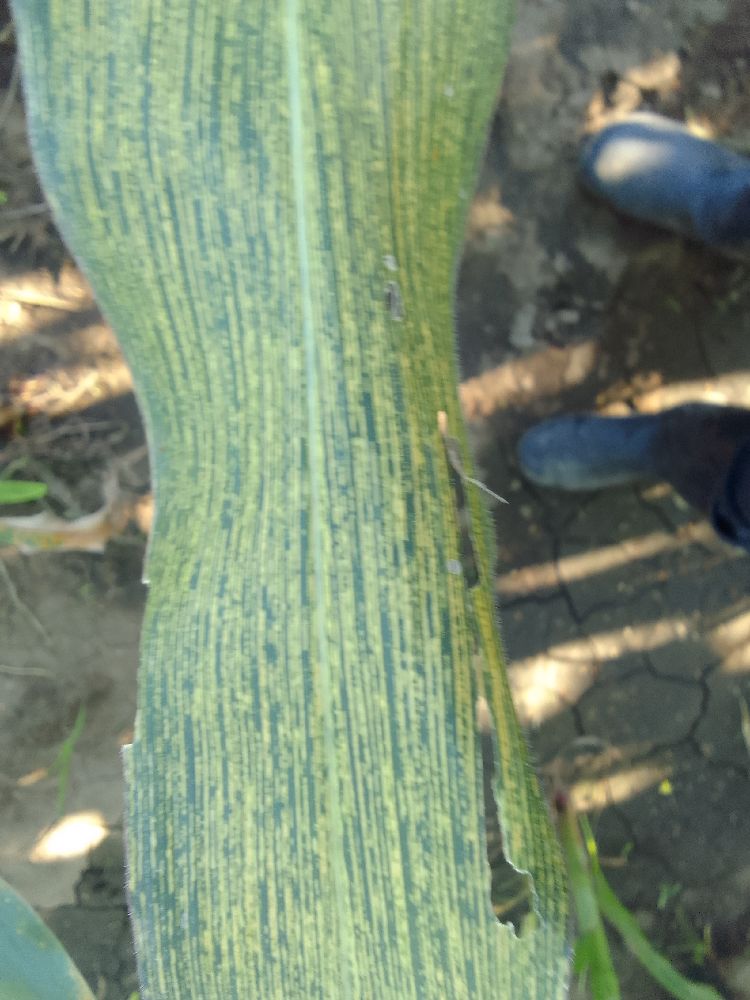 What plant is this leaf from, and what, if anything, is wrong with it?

maize, maize streak virus
